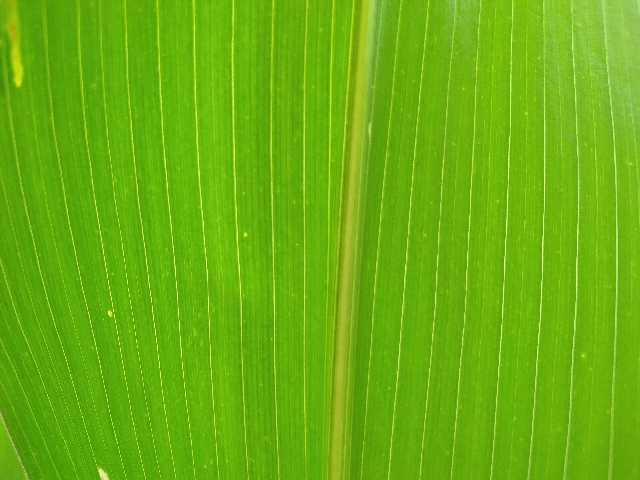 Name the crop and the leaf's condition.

maize, healthy
